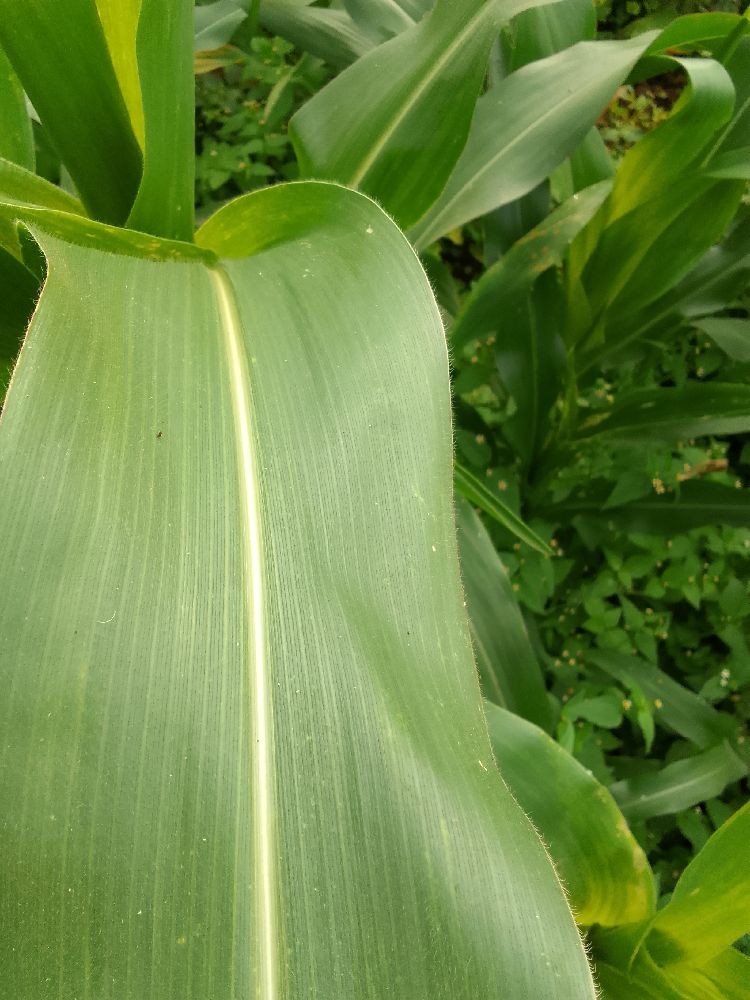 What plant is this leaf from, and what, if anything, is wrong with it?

maize, healthy
